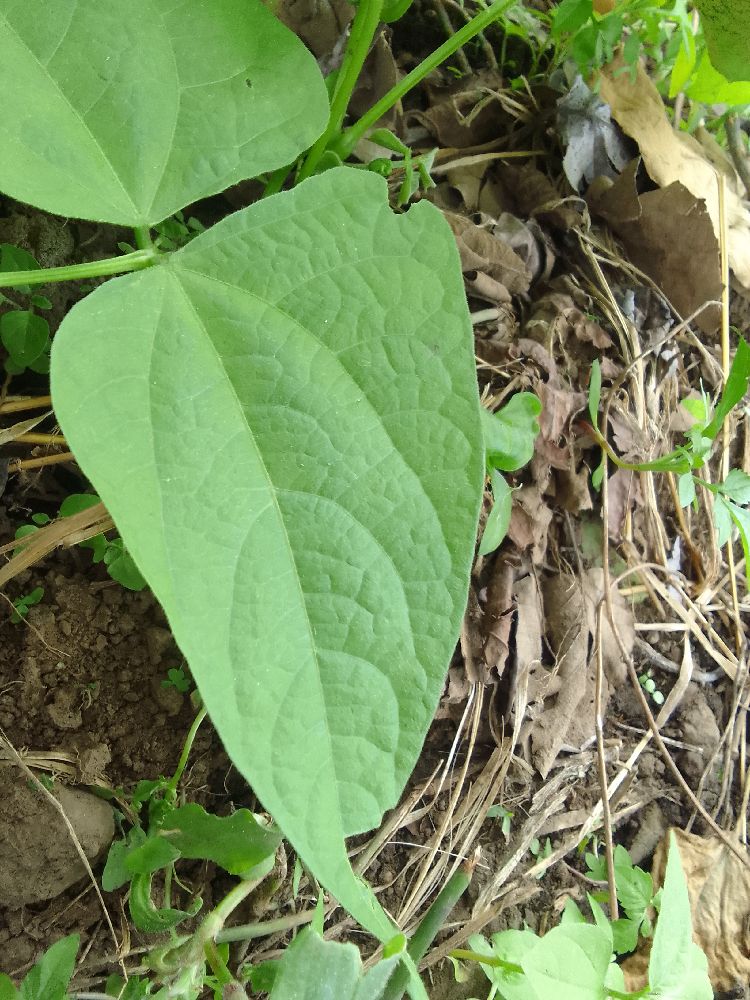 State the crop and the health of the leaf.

common bean, healthy
